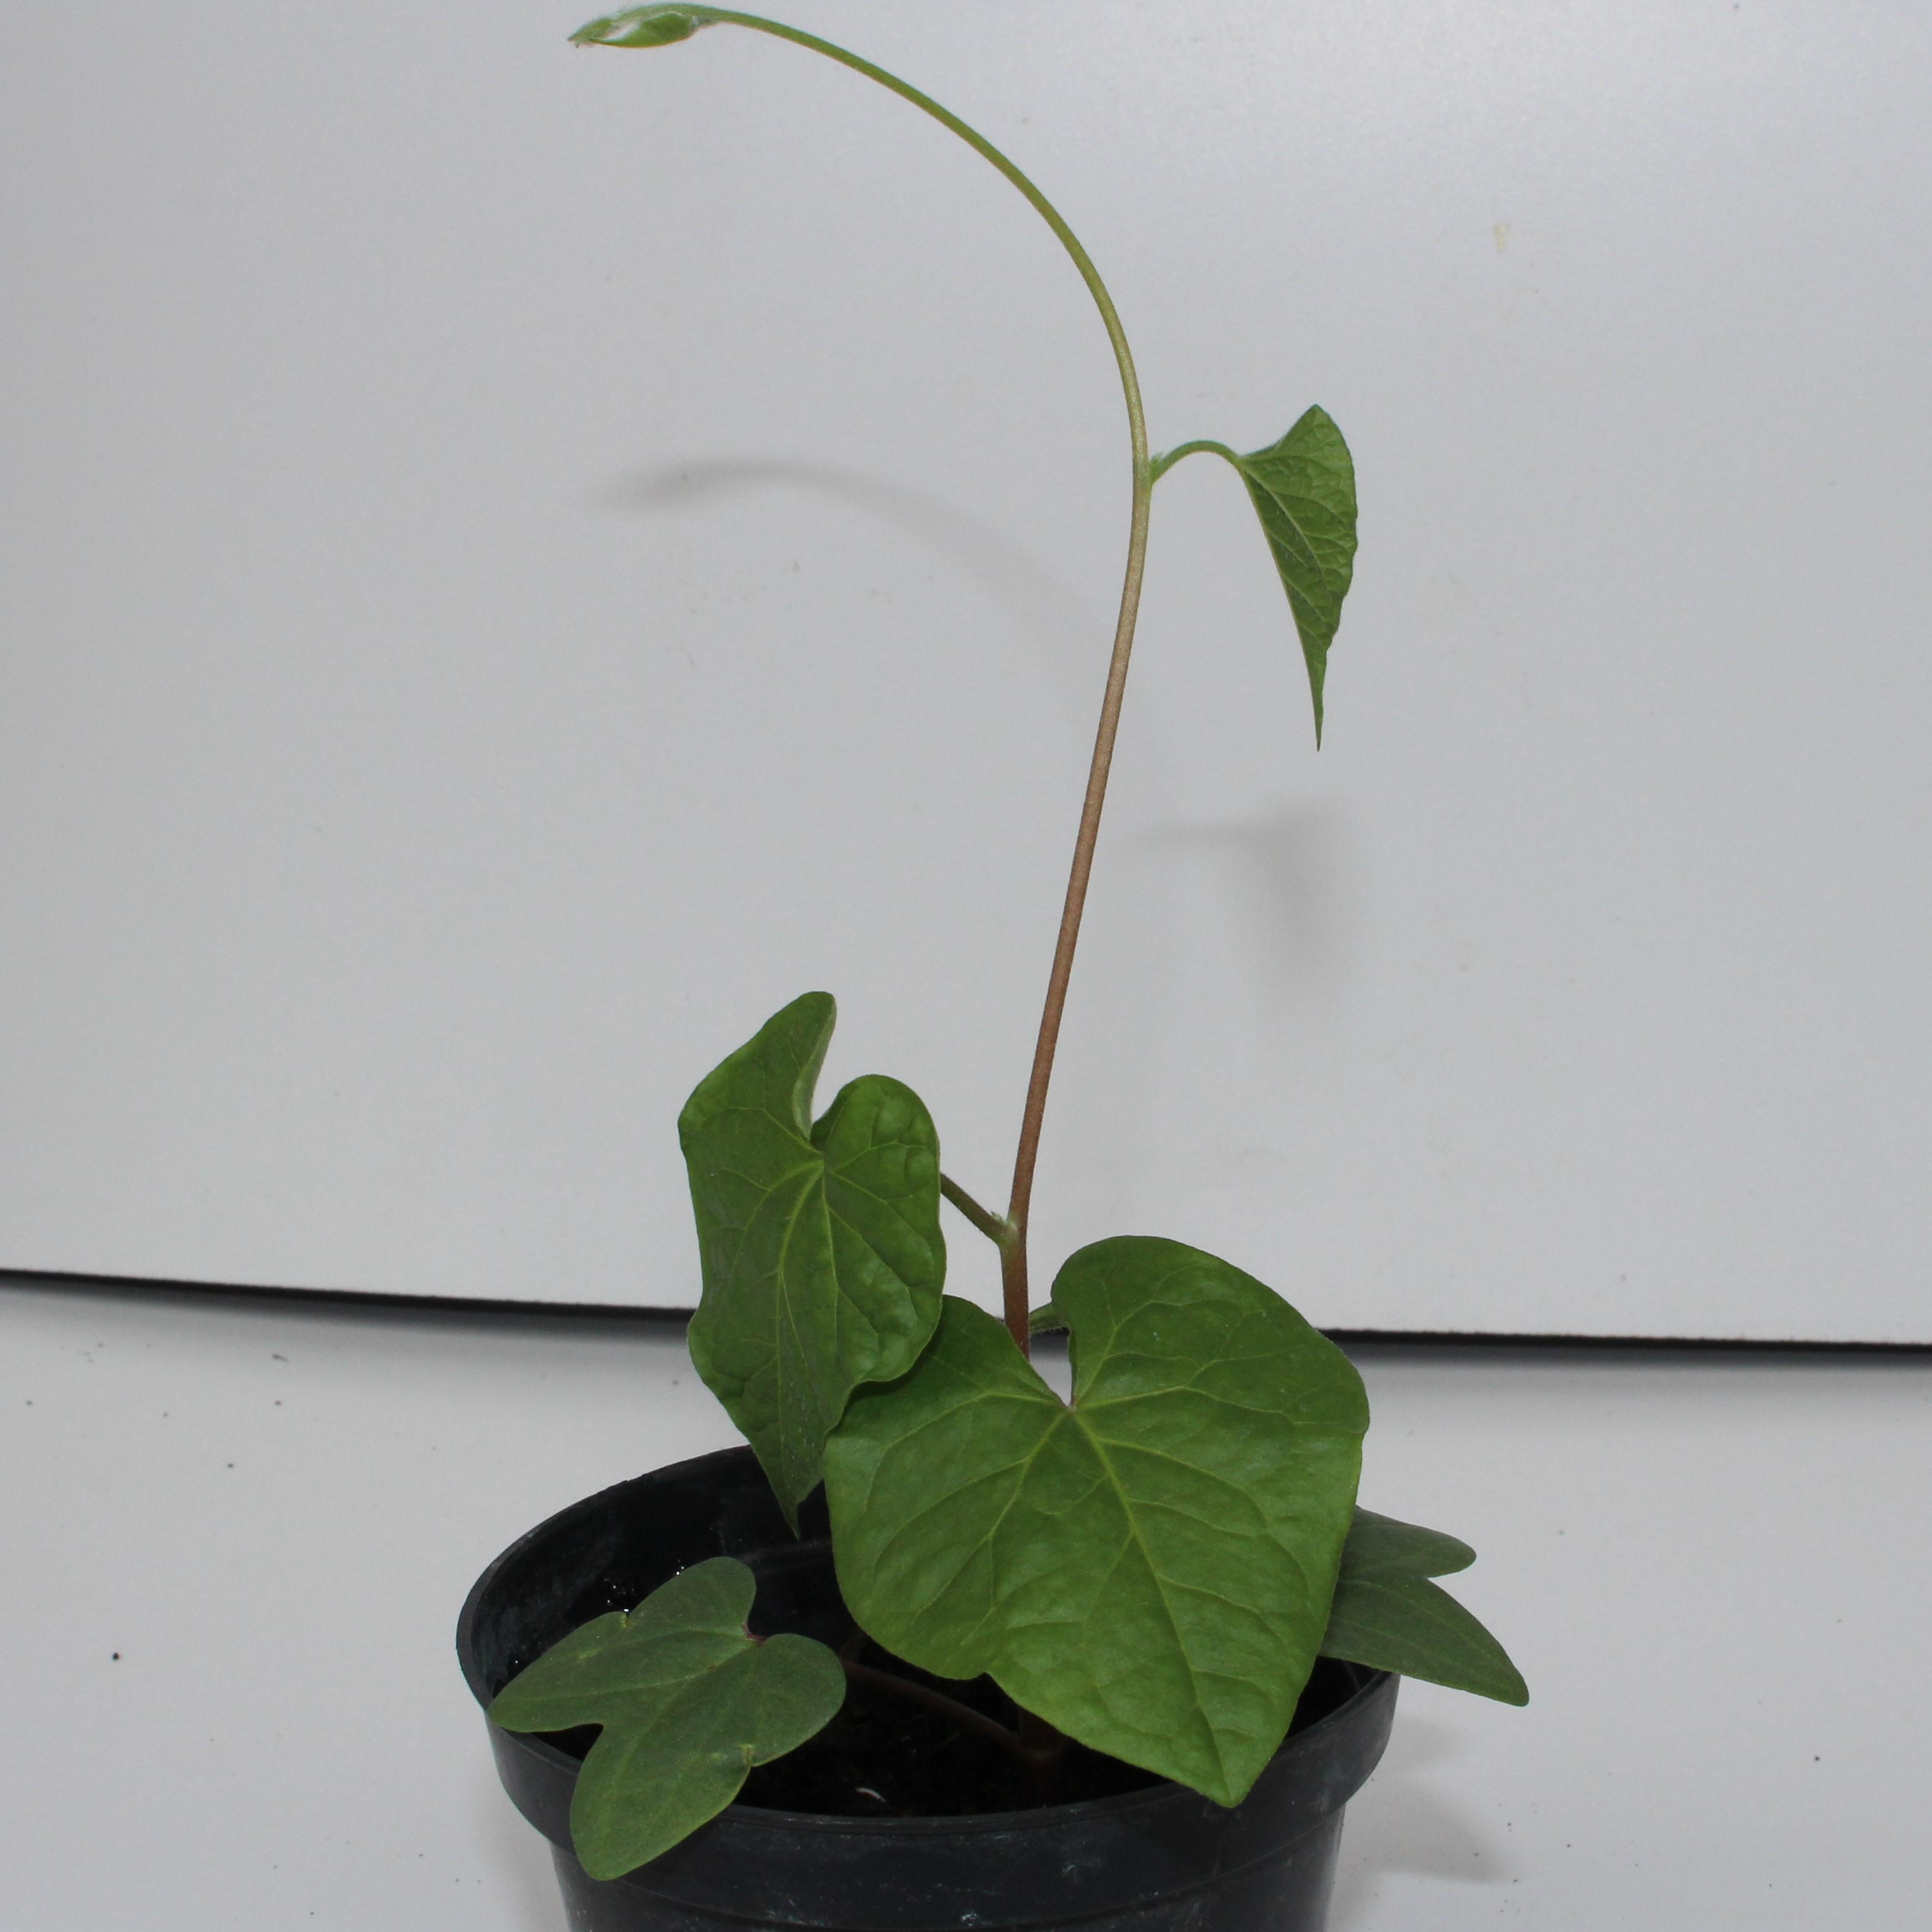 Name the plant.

Convolvulus arvensis
